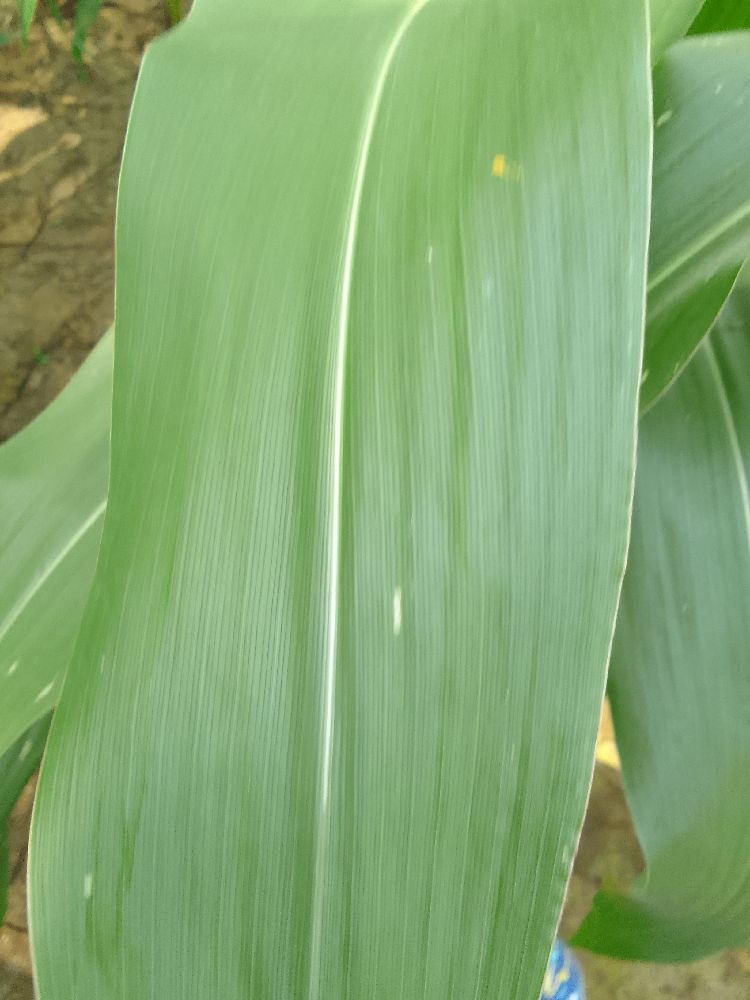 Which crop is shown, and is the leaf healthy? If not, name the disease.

maize, maize streak virus
